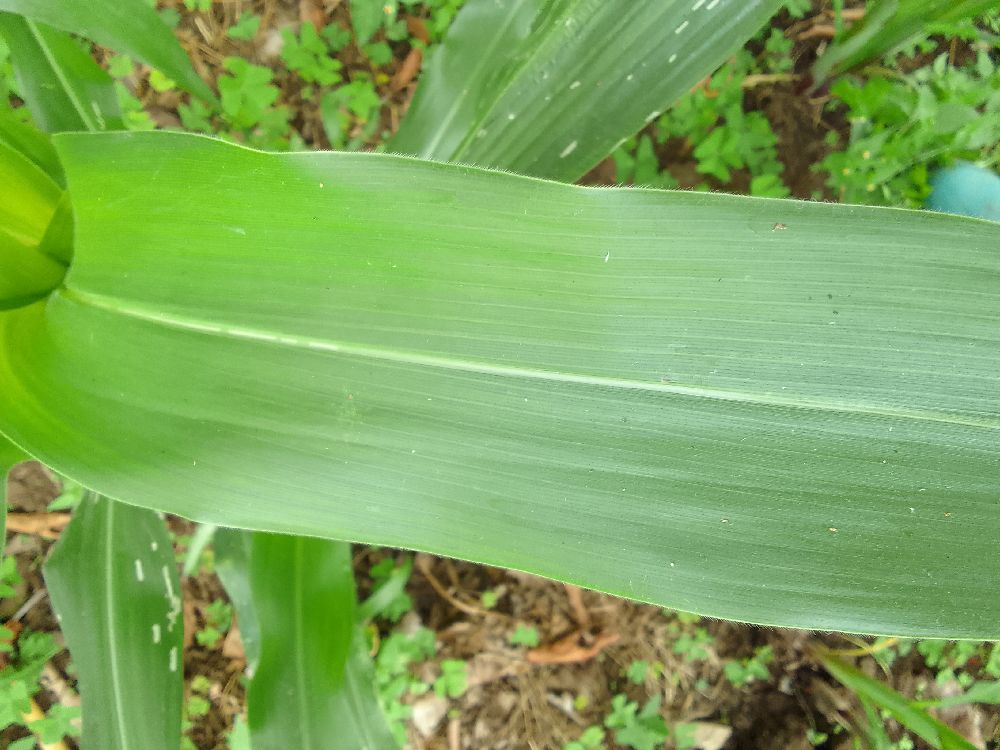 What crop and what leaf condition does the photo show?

maize, healthy
